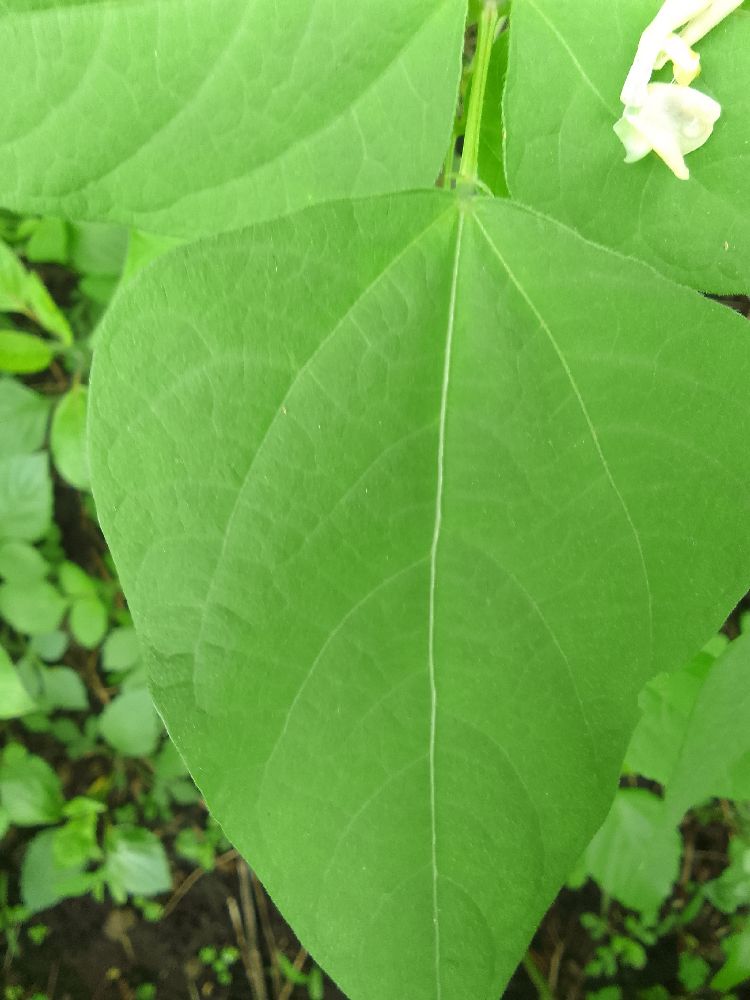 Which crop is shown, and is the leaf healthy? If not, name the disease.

common bean, healthy
